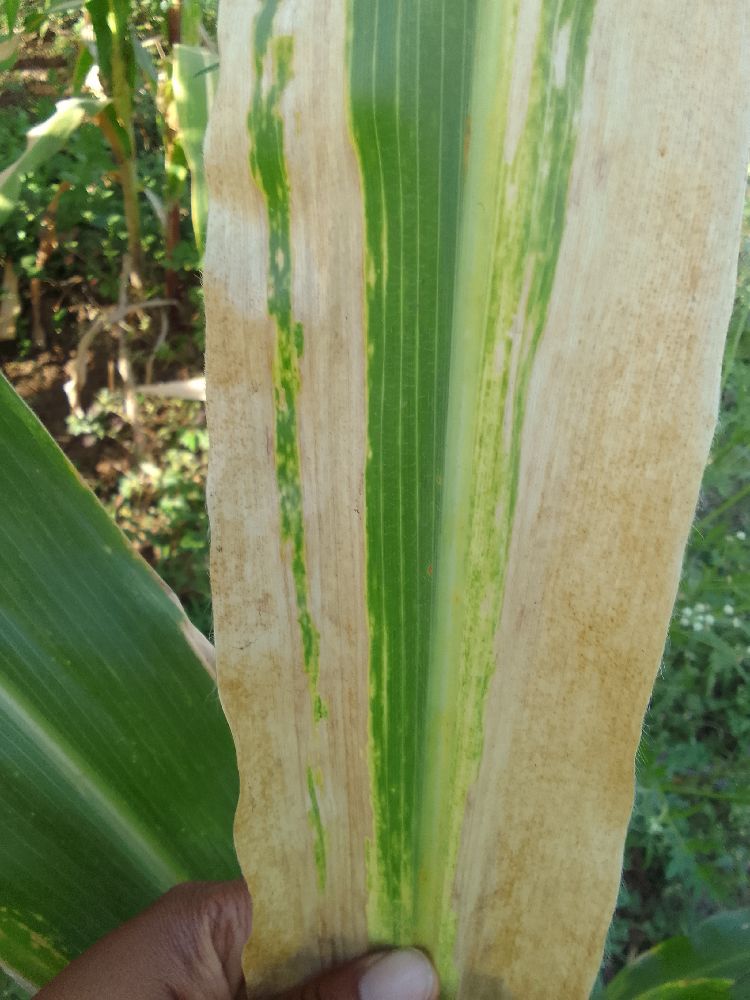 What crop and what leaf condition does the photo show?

maize, maize lethal necrosis
